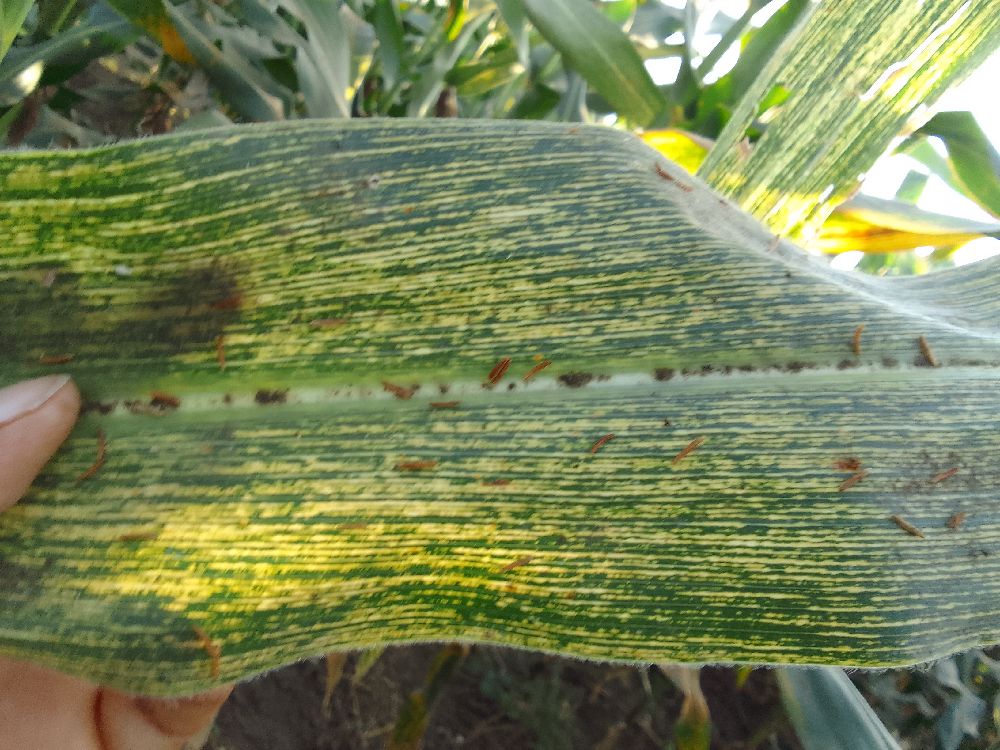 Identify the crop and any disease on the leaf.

maize, maize streak virus
